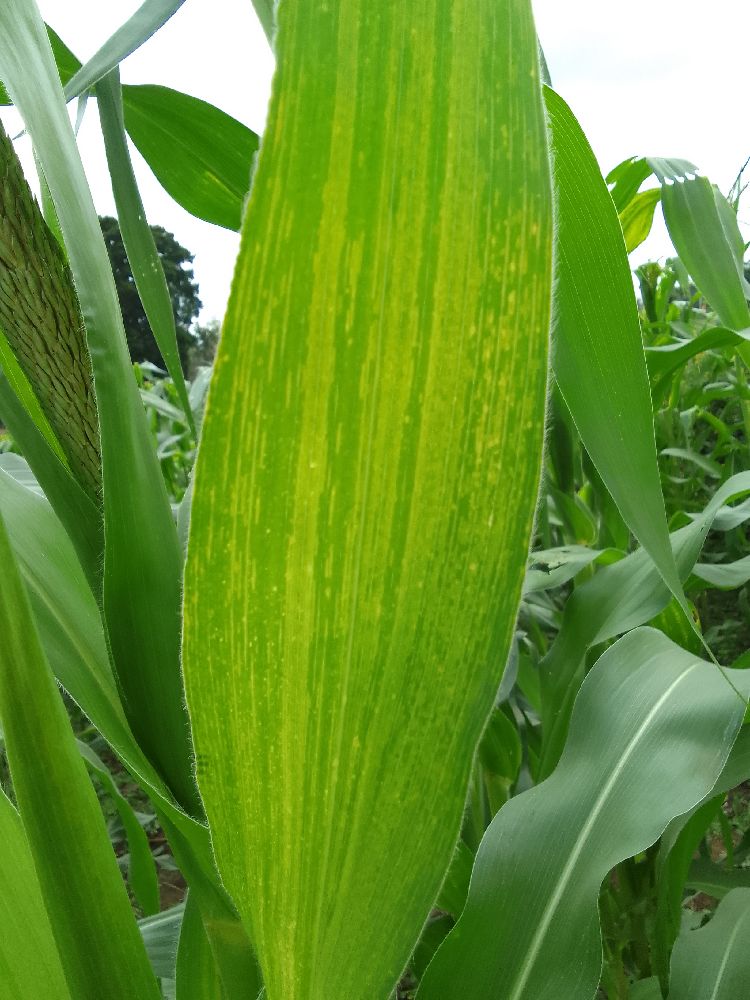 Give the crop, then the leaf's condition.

maize, maize lethal necrosis
